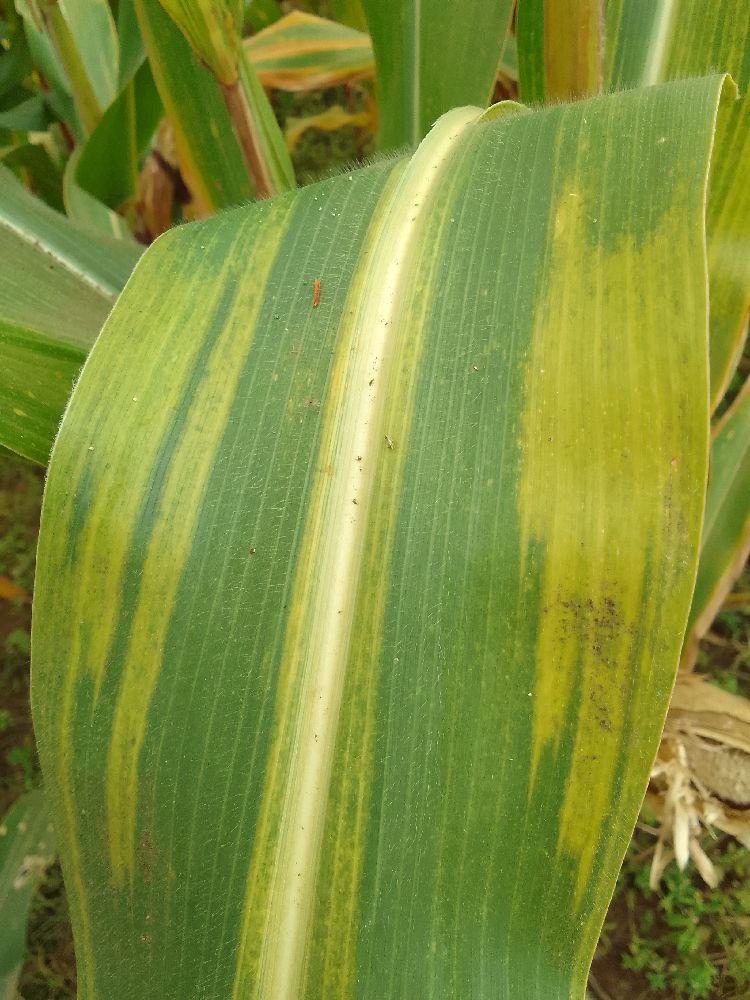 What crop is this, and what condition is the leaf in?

maize, maize lethal necrosis
